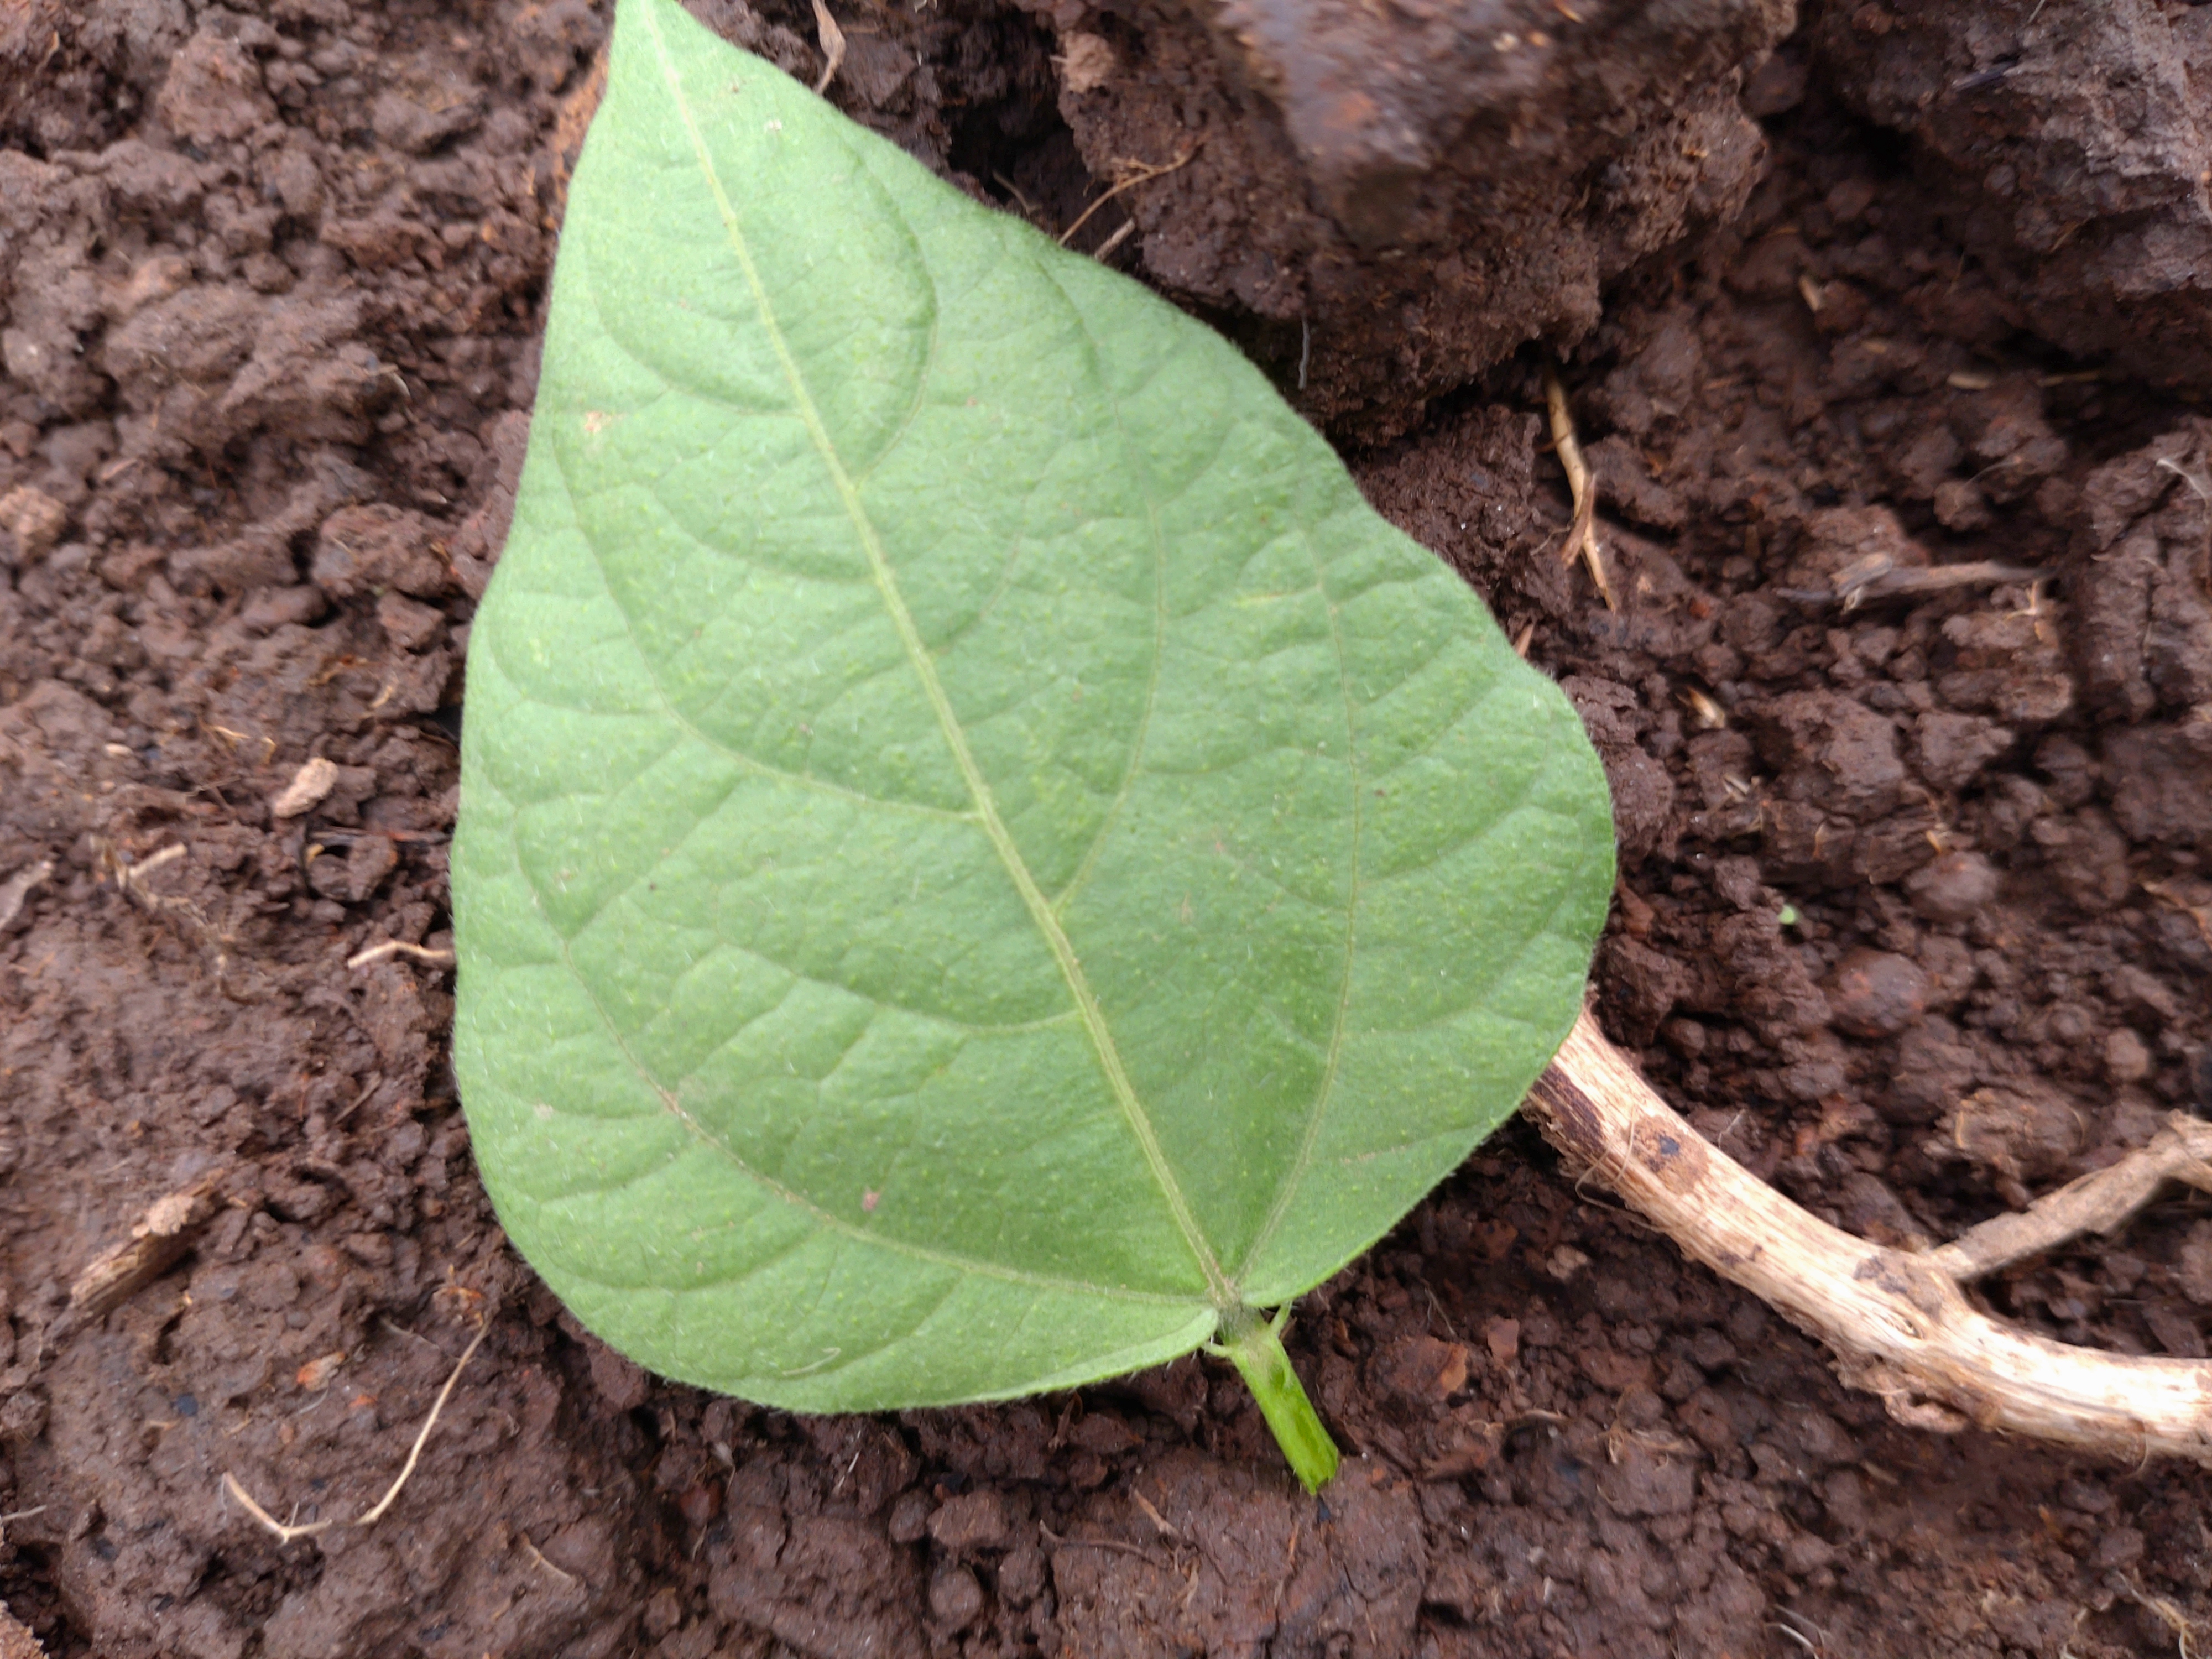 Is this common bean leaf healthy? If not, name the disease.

healthy
